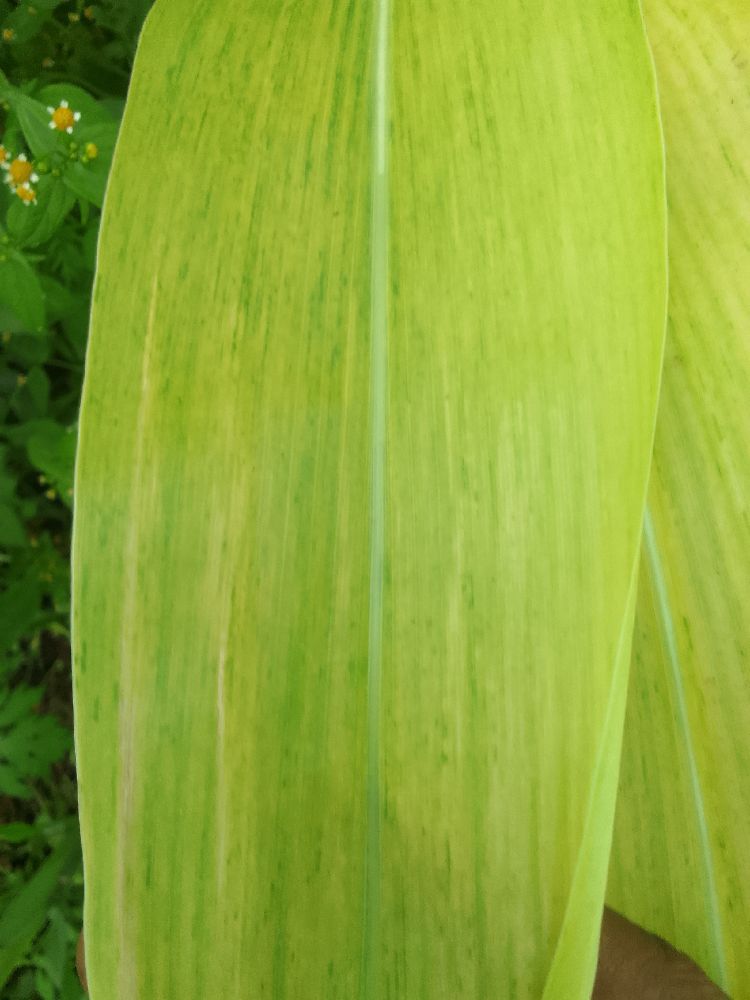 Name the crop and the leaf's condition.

maize, maize lethal necrosis
